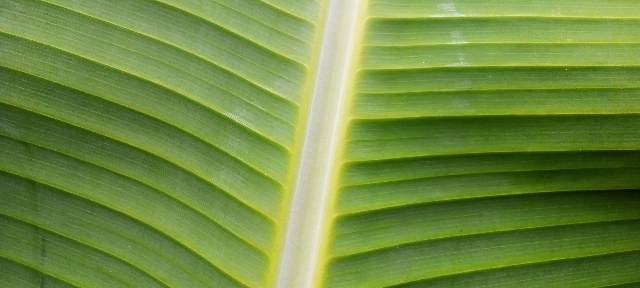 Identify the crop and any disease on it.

banana, healthy
